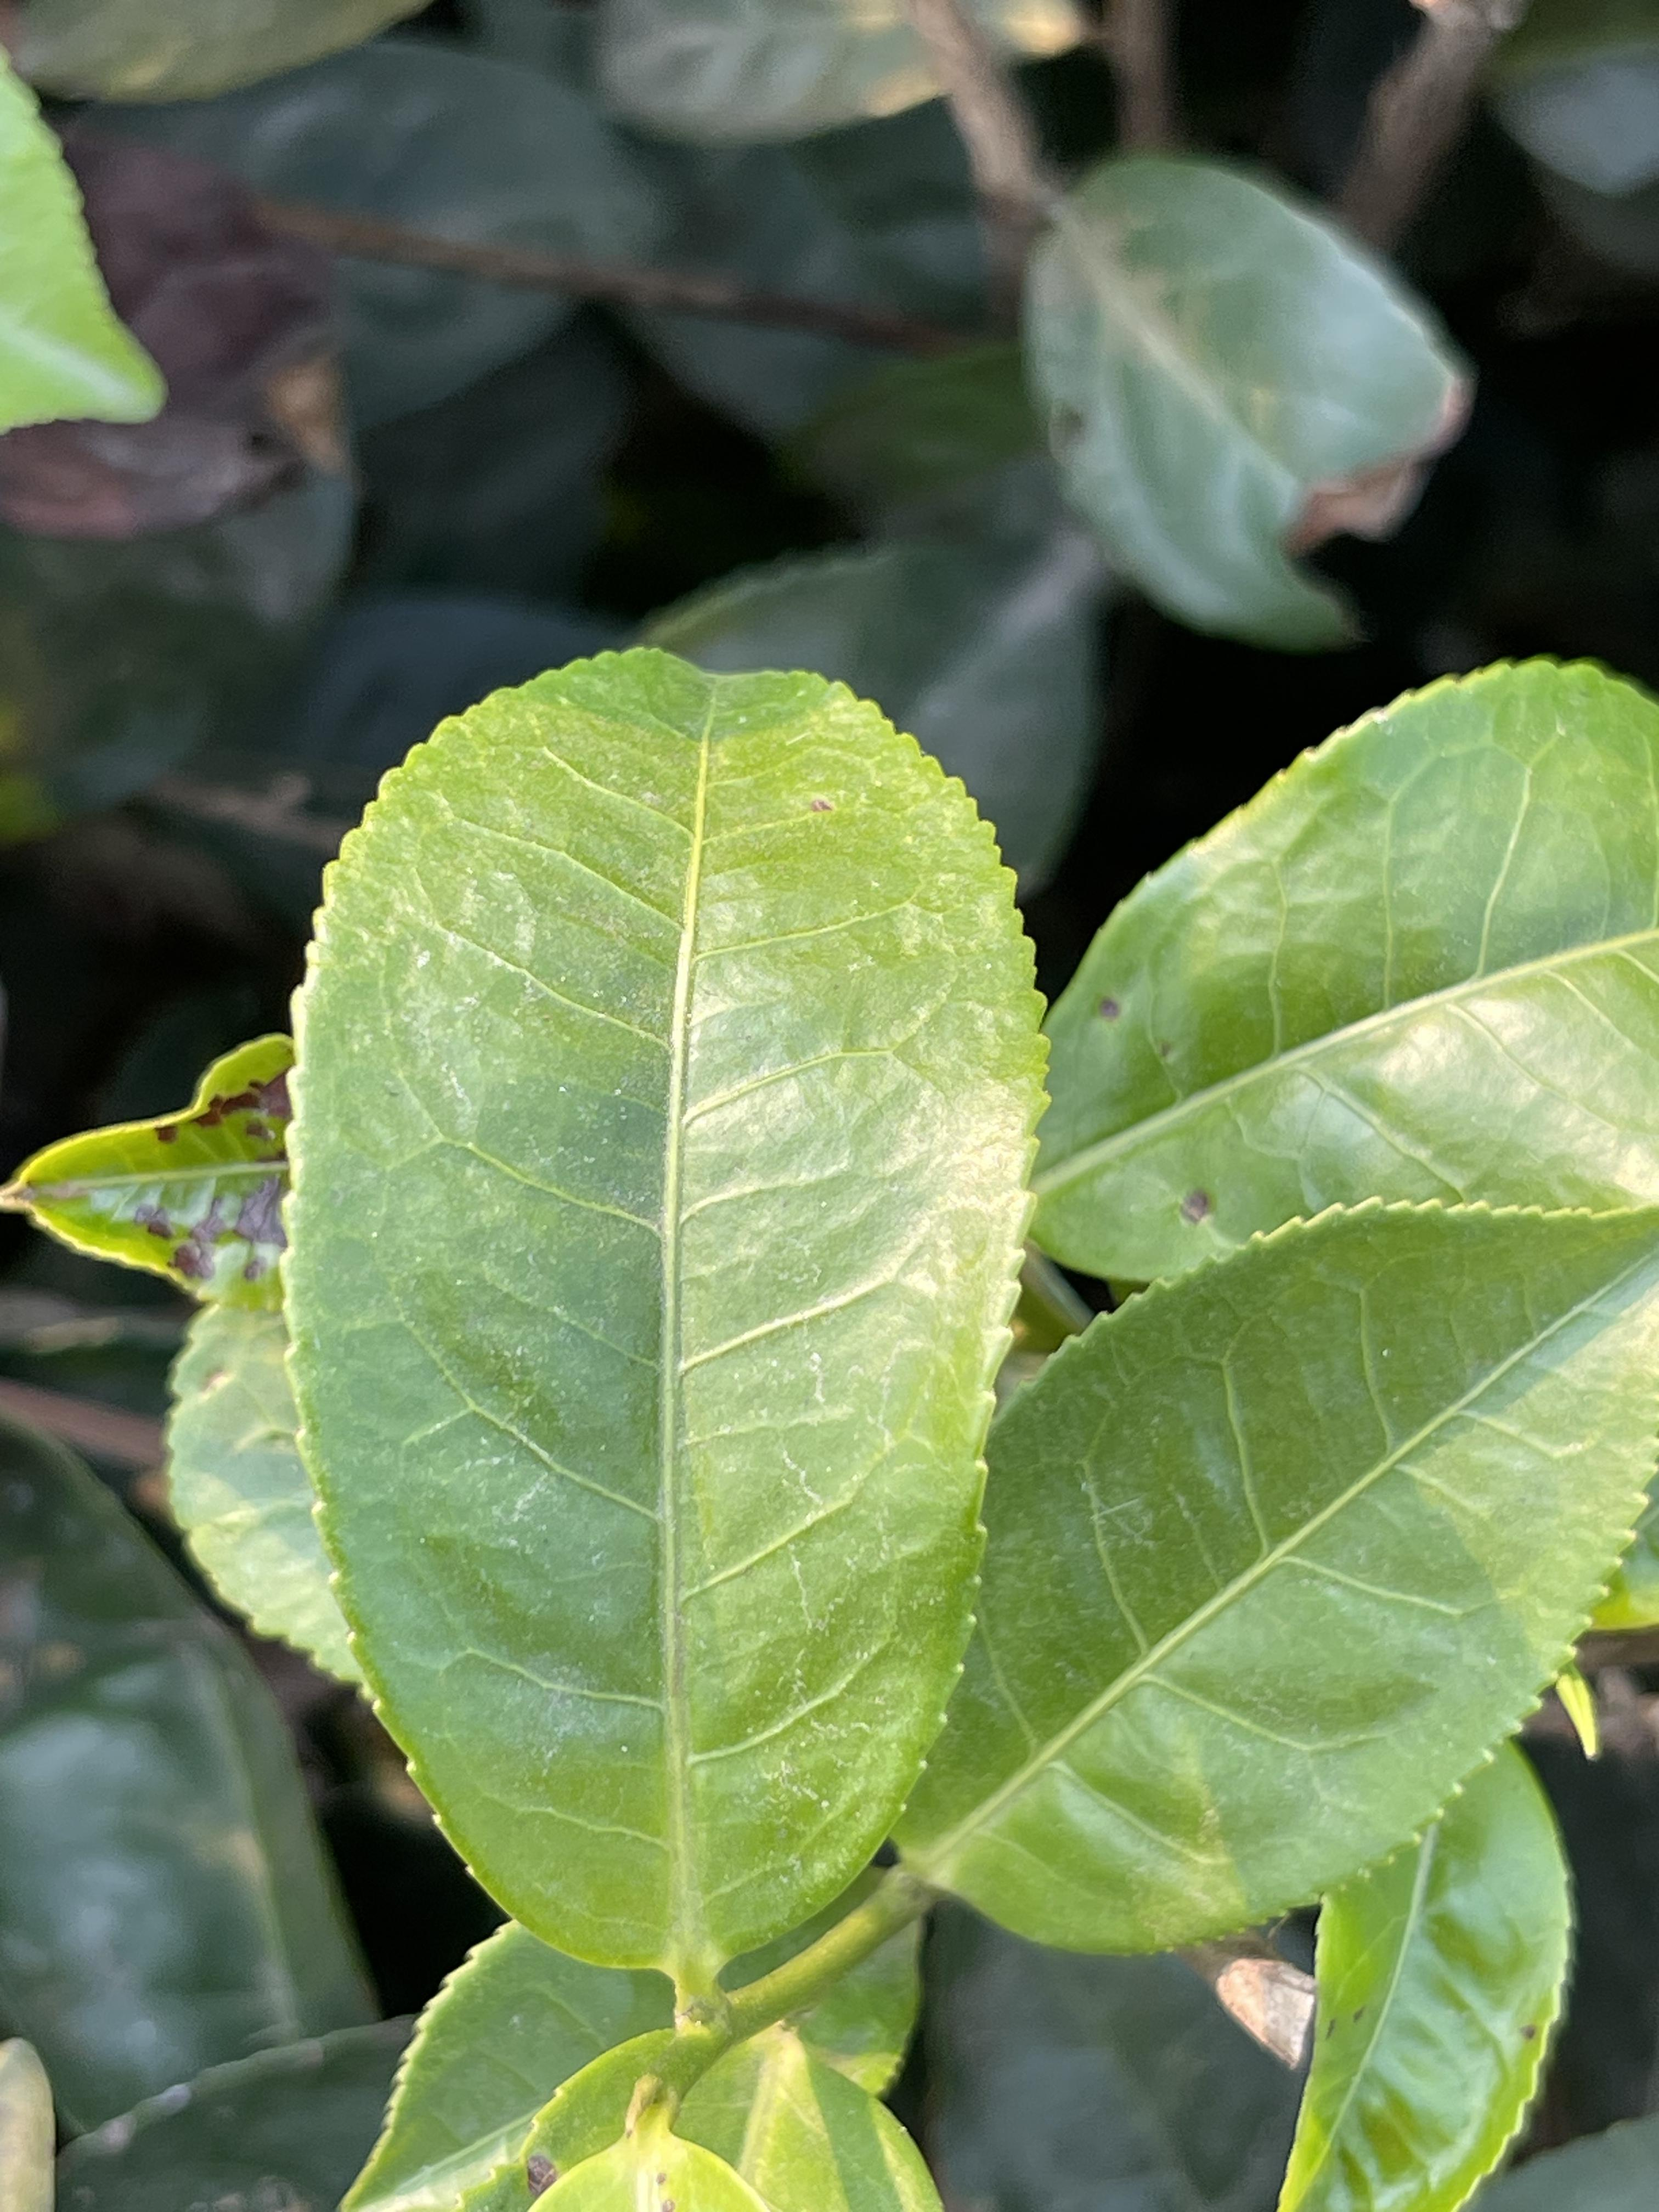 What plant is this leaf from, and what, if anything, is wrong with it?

tea, healthy leaf
